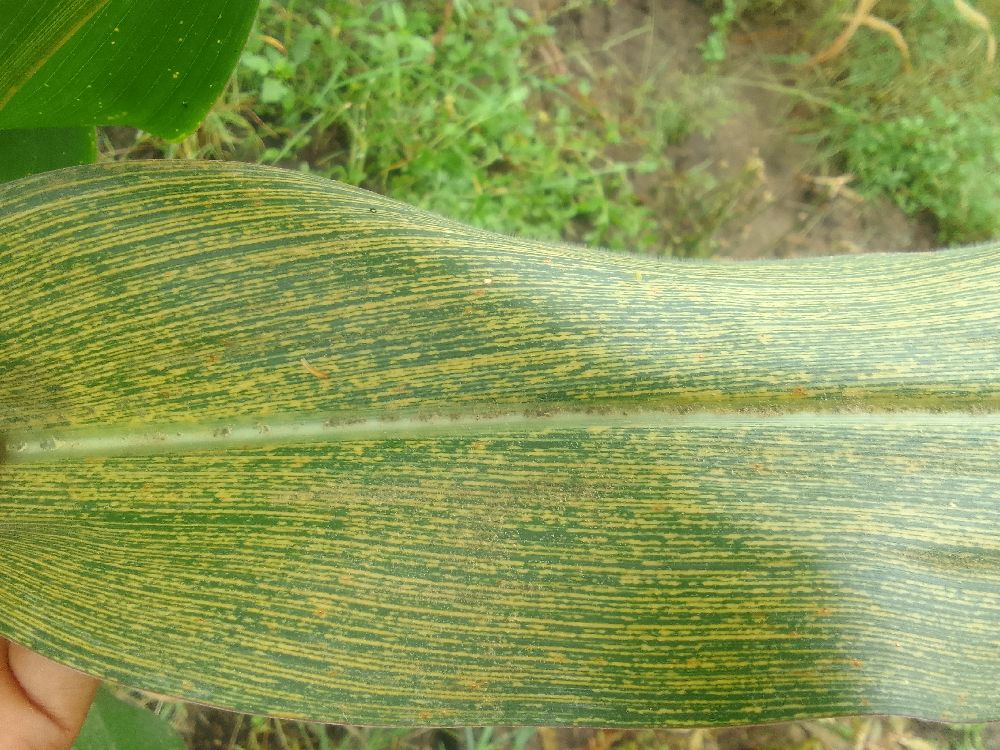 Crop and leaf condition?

maize, maize streak virus
